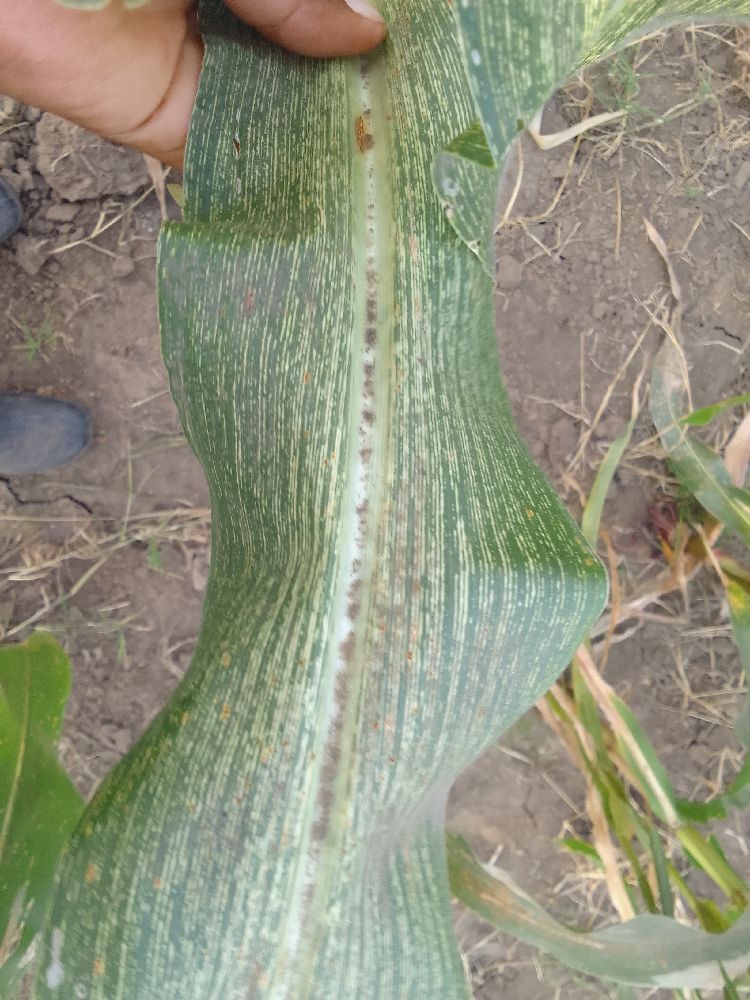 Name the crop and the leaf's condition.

maize, maize streak virus
